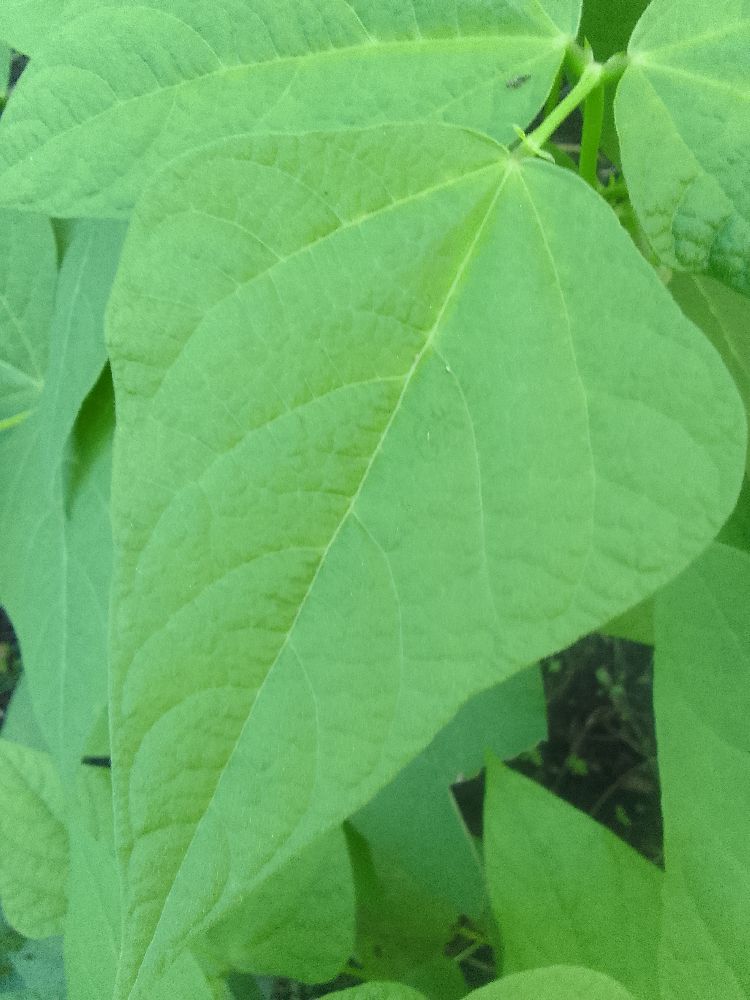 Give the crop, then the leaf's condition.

common bean, healthy
